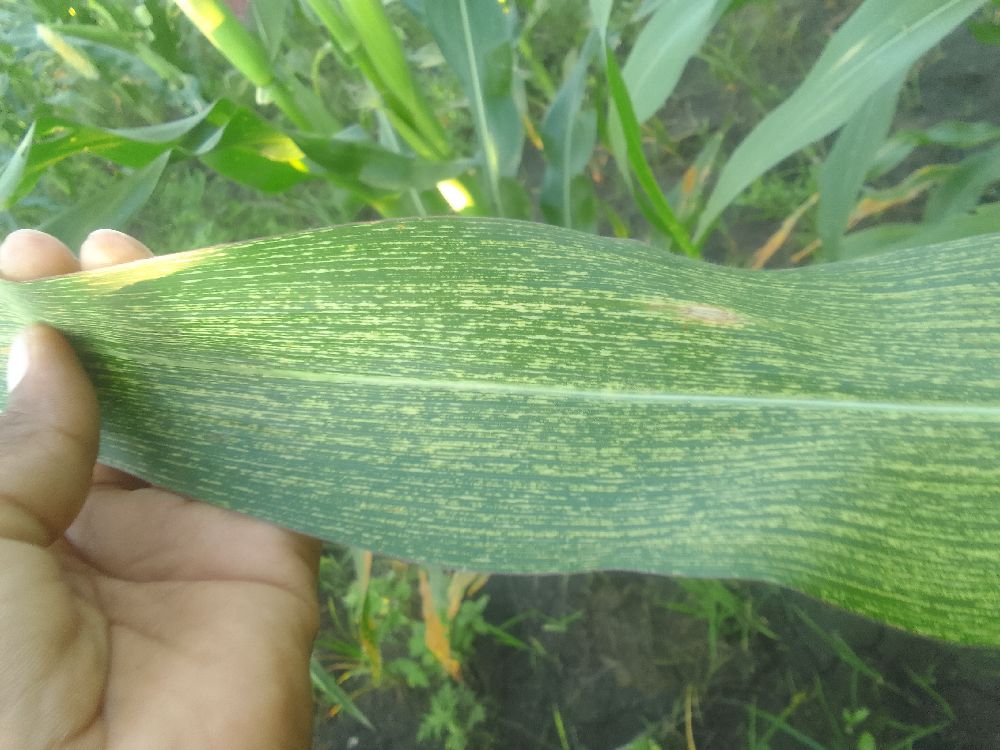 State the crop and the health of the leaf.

maize, maize streak virus
